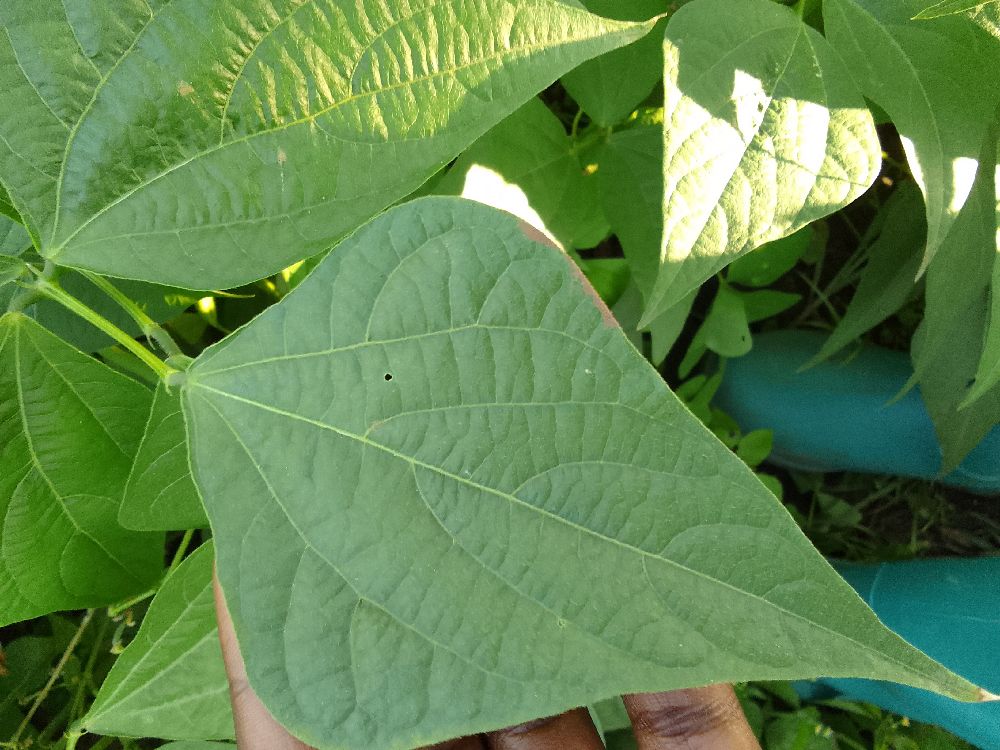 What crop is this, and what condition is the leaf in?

common bean, healthy
